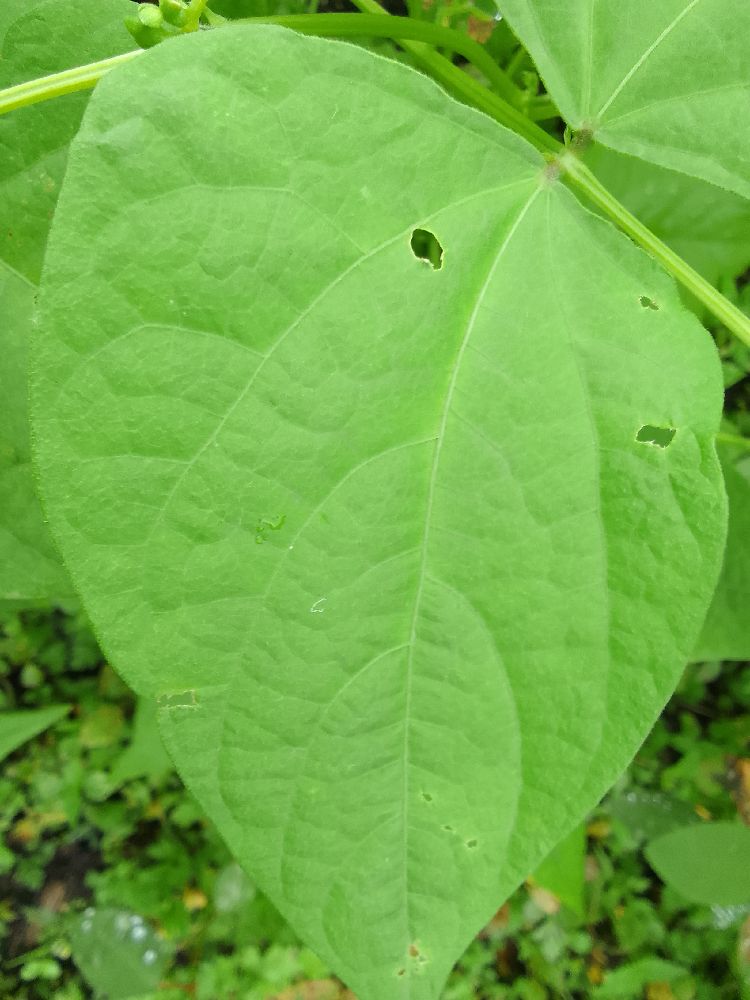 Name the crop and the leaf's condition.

common bean, healthy
